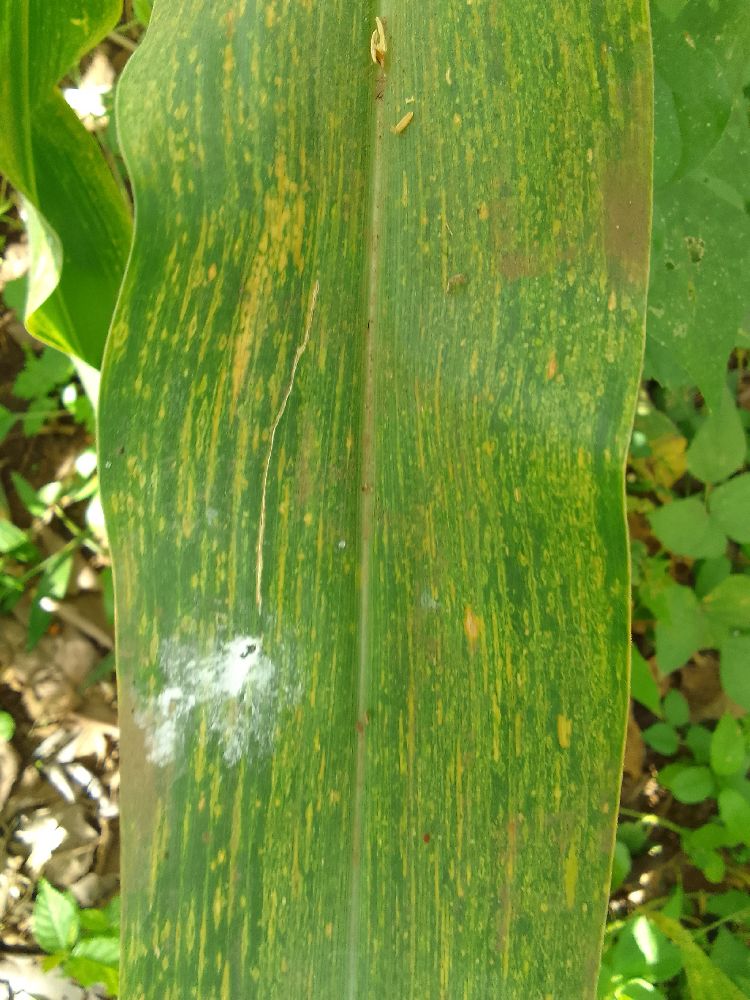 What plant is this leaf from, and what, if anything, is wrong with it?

maize, maize lethal necrosis
